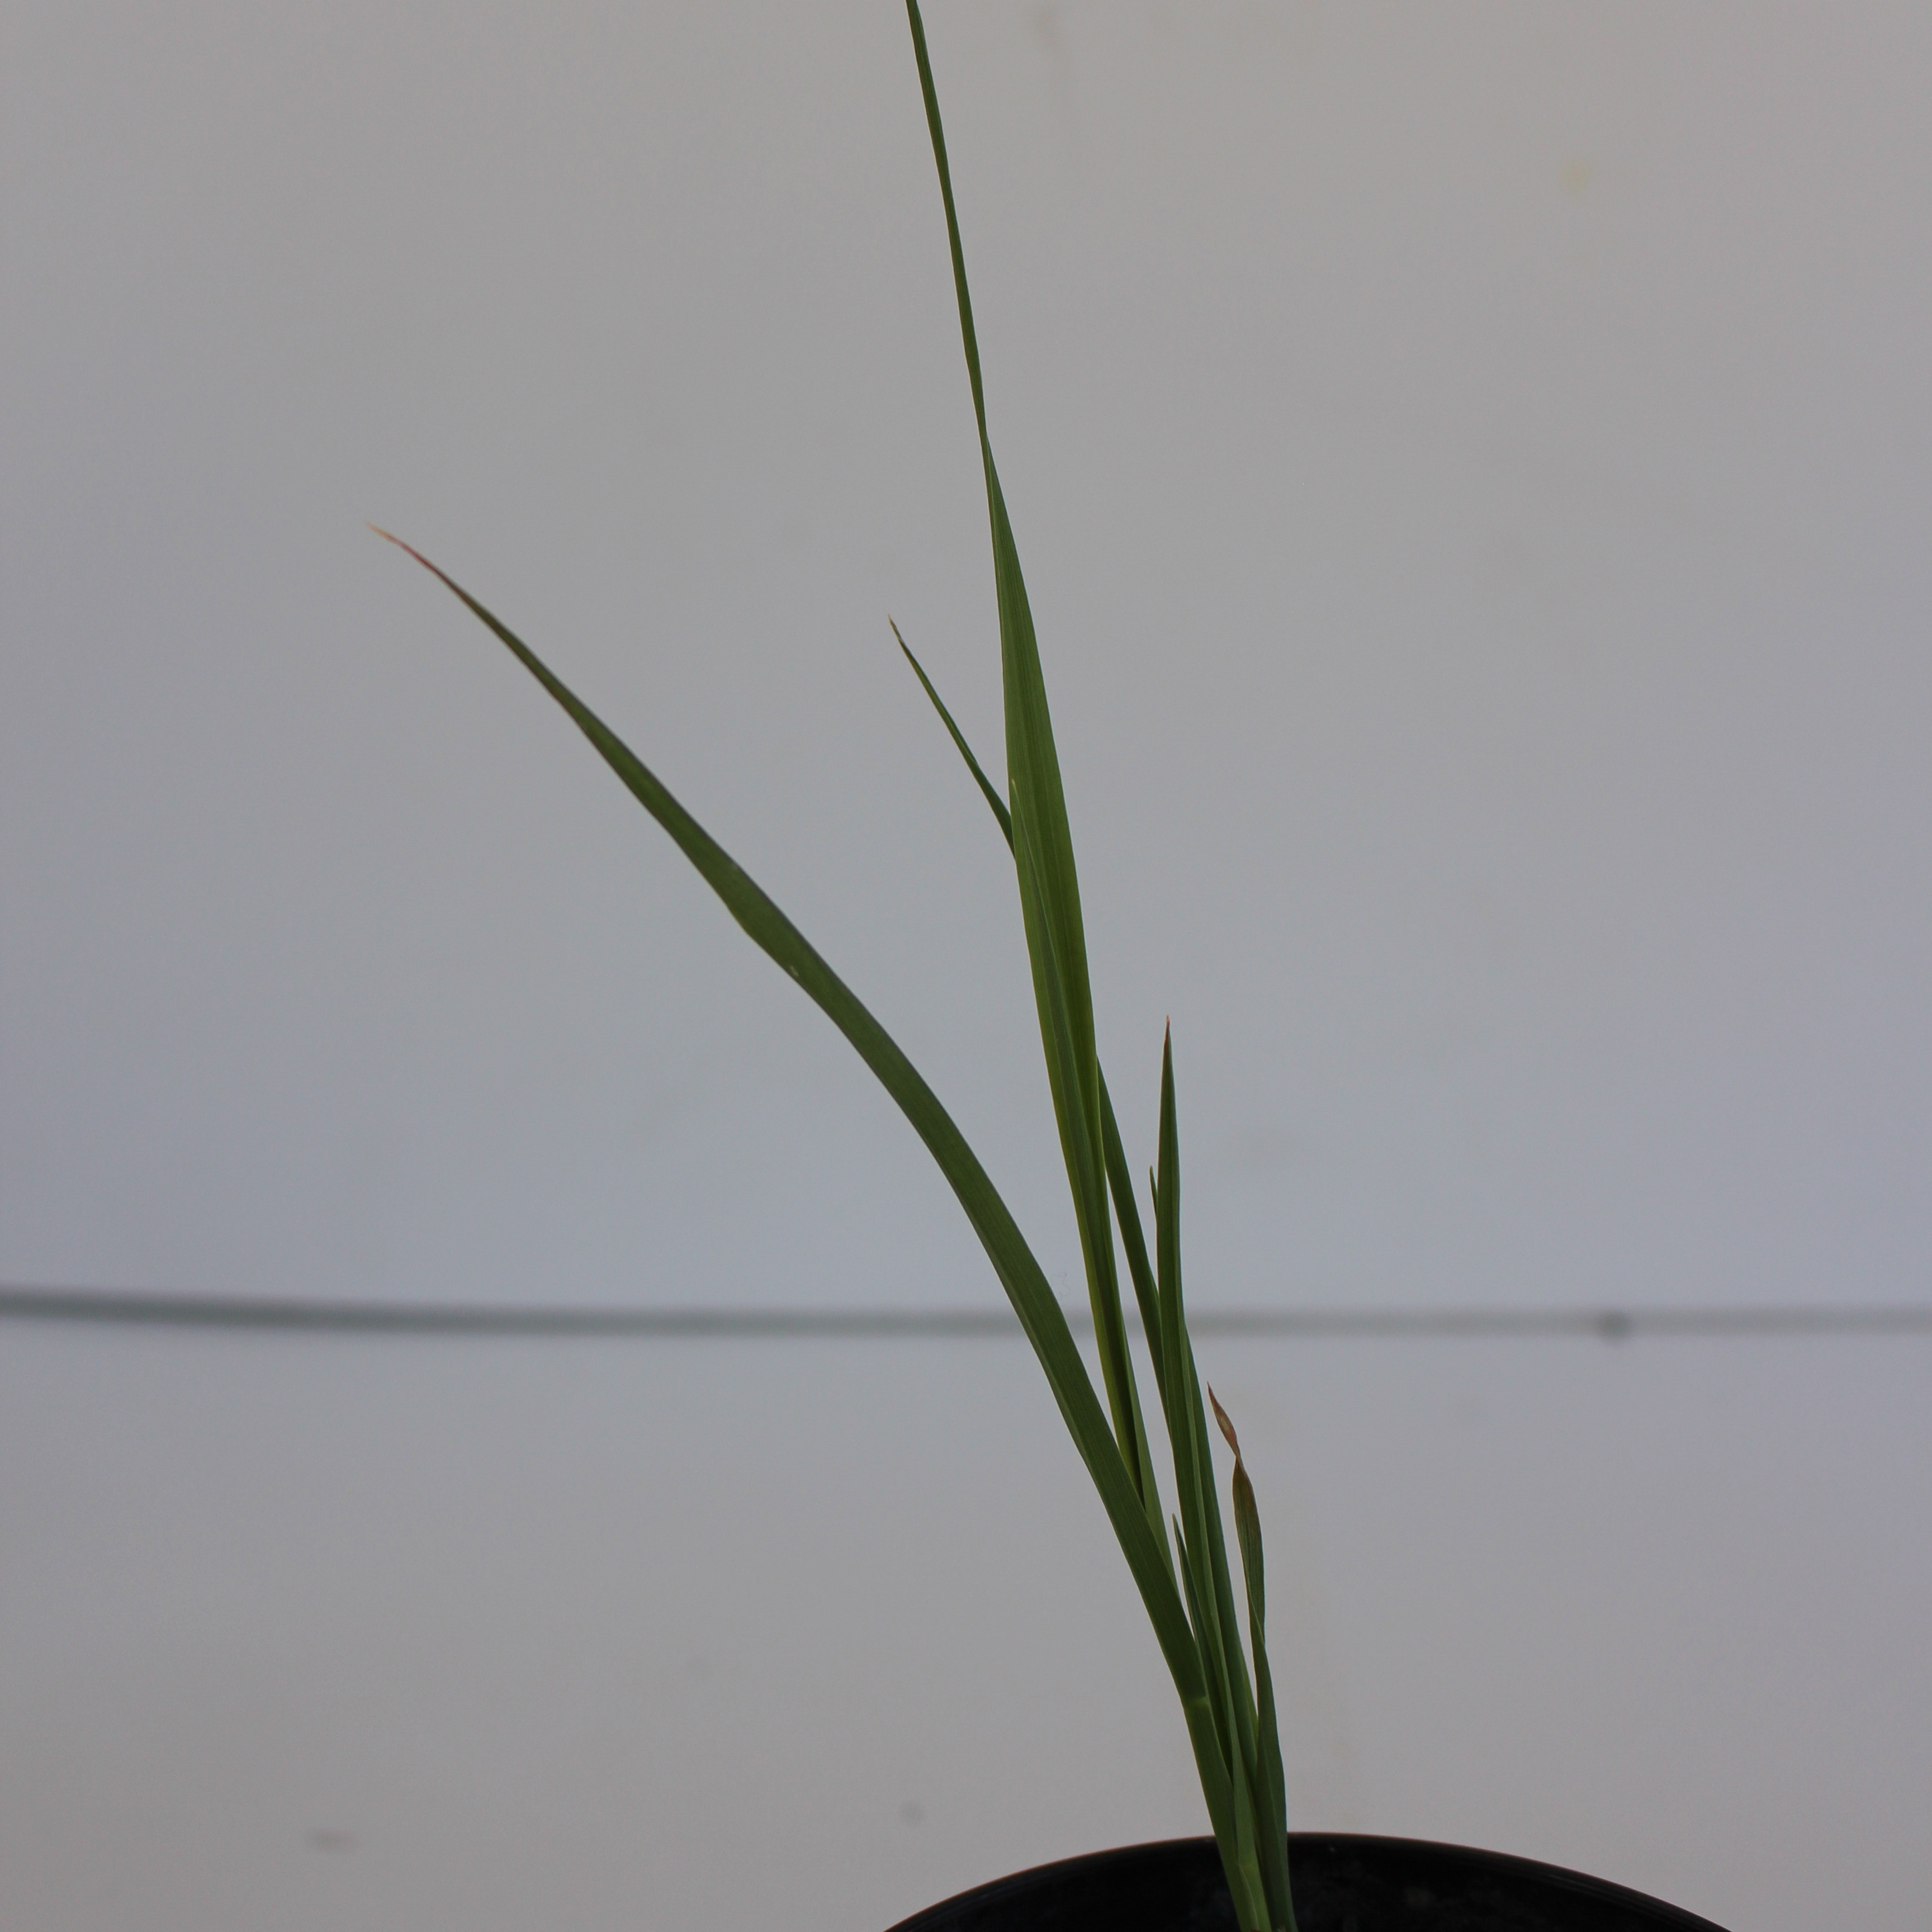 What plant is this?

Avena sterilis
